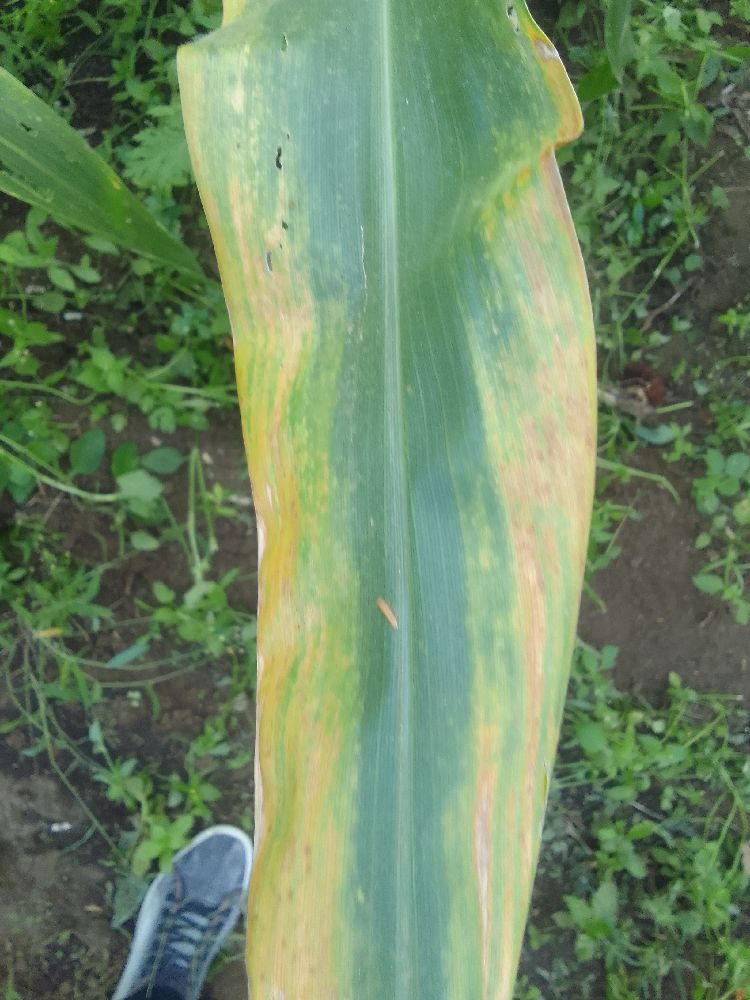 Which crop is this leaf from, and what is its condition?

maize, maize lethal necrosis
